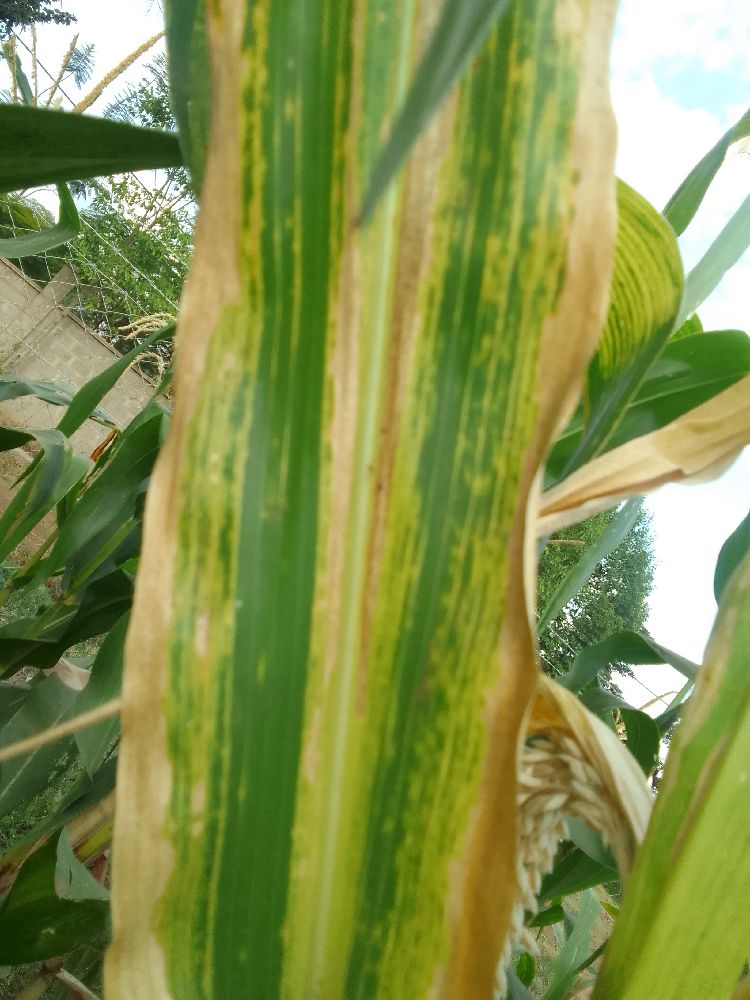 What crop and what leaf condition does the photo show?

maize, maize lethal necrosis
